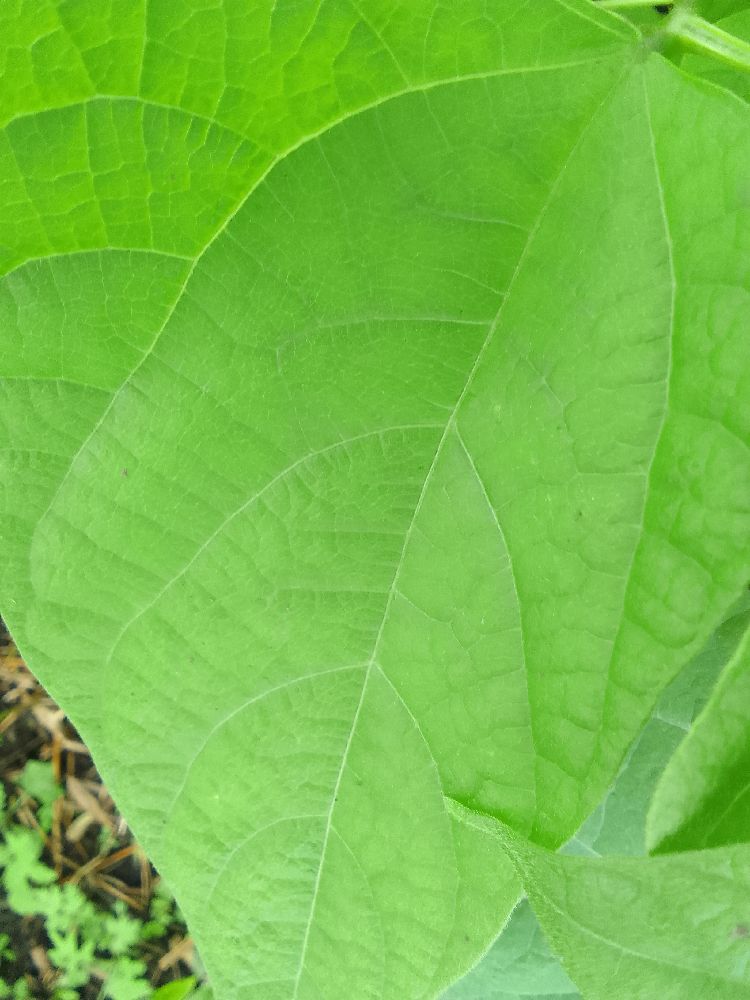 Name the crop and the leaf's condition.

common bean, healthy
